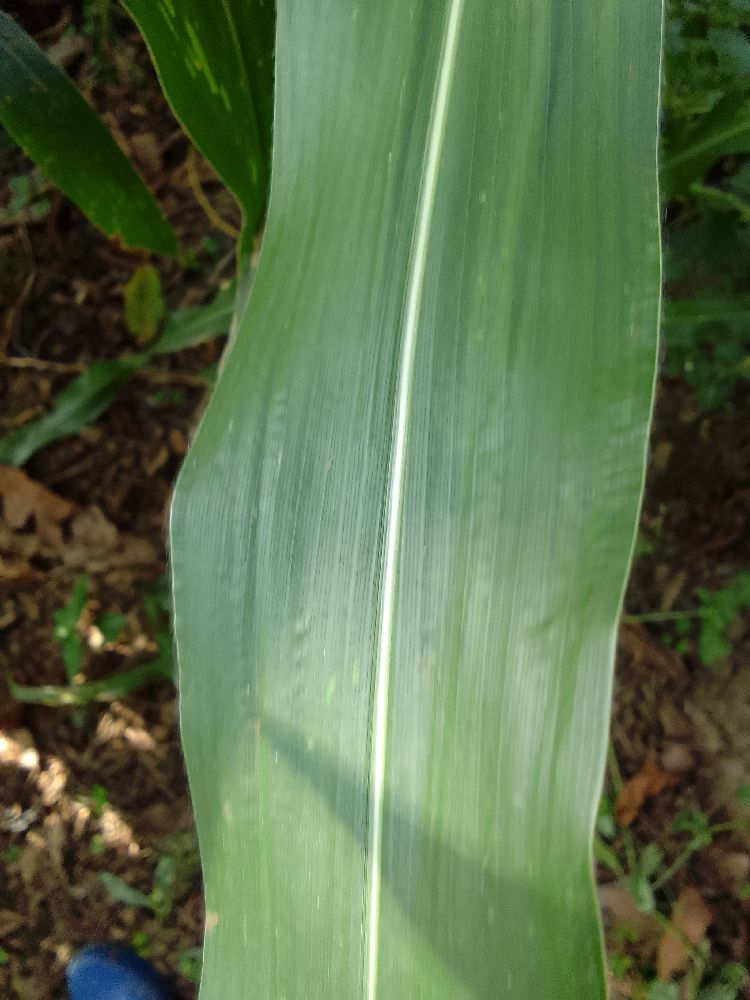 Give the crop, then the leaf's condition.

maize, healthy
